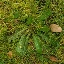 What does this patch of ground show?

structured weed
